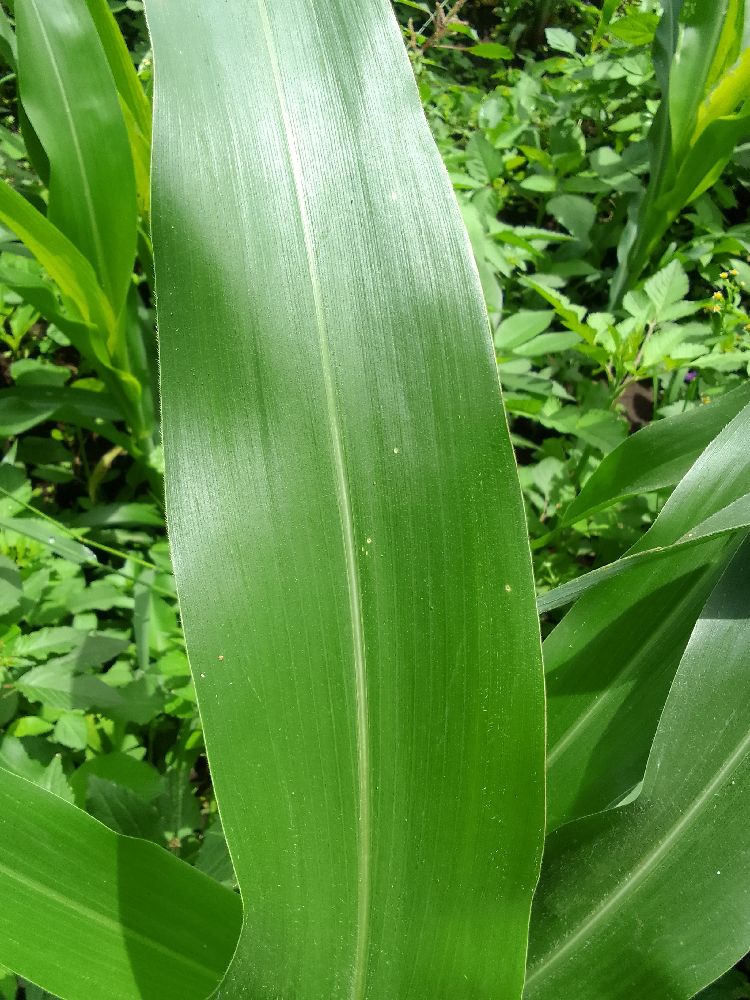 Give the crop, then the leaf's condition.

maize, healthy
